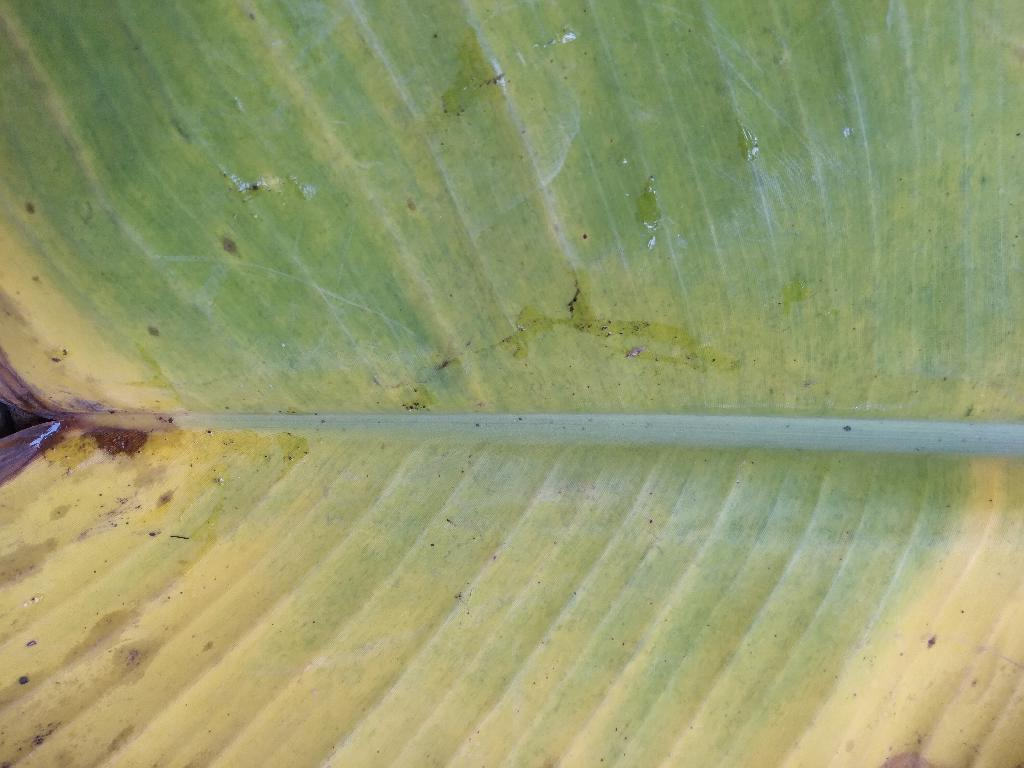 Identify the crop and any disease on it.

banana, fusarium wilt race 1
